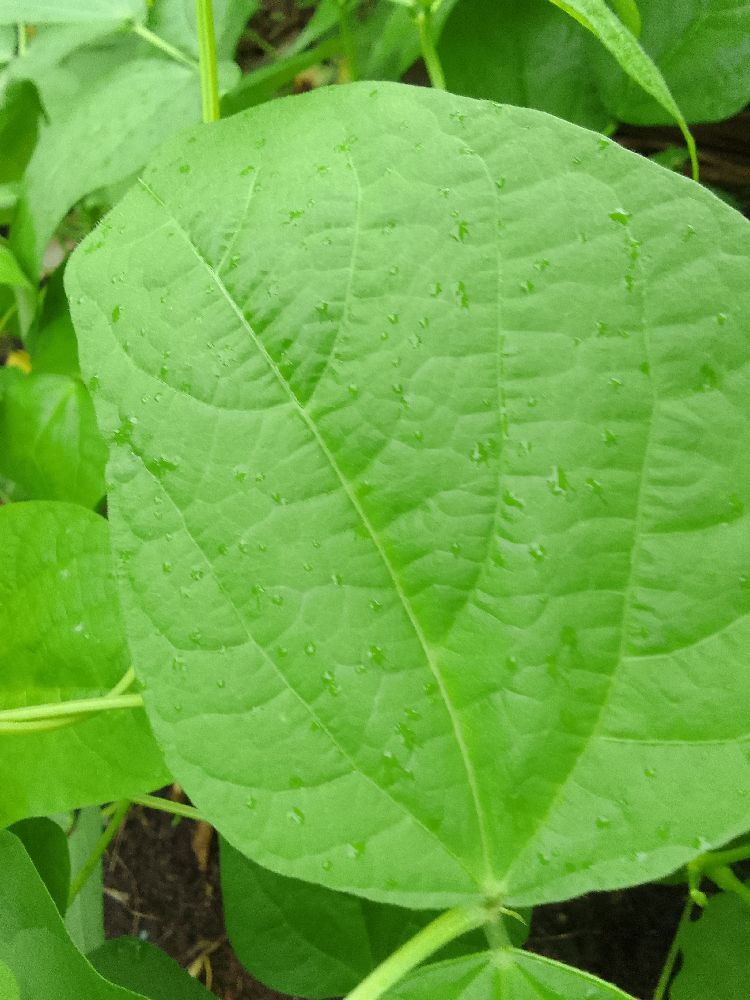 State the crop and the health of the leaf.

common bean, healthy
